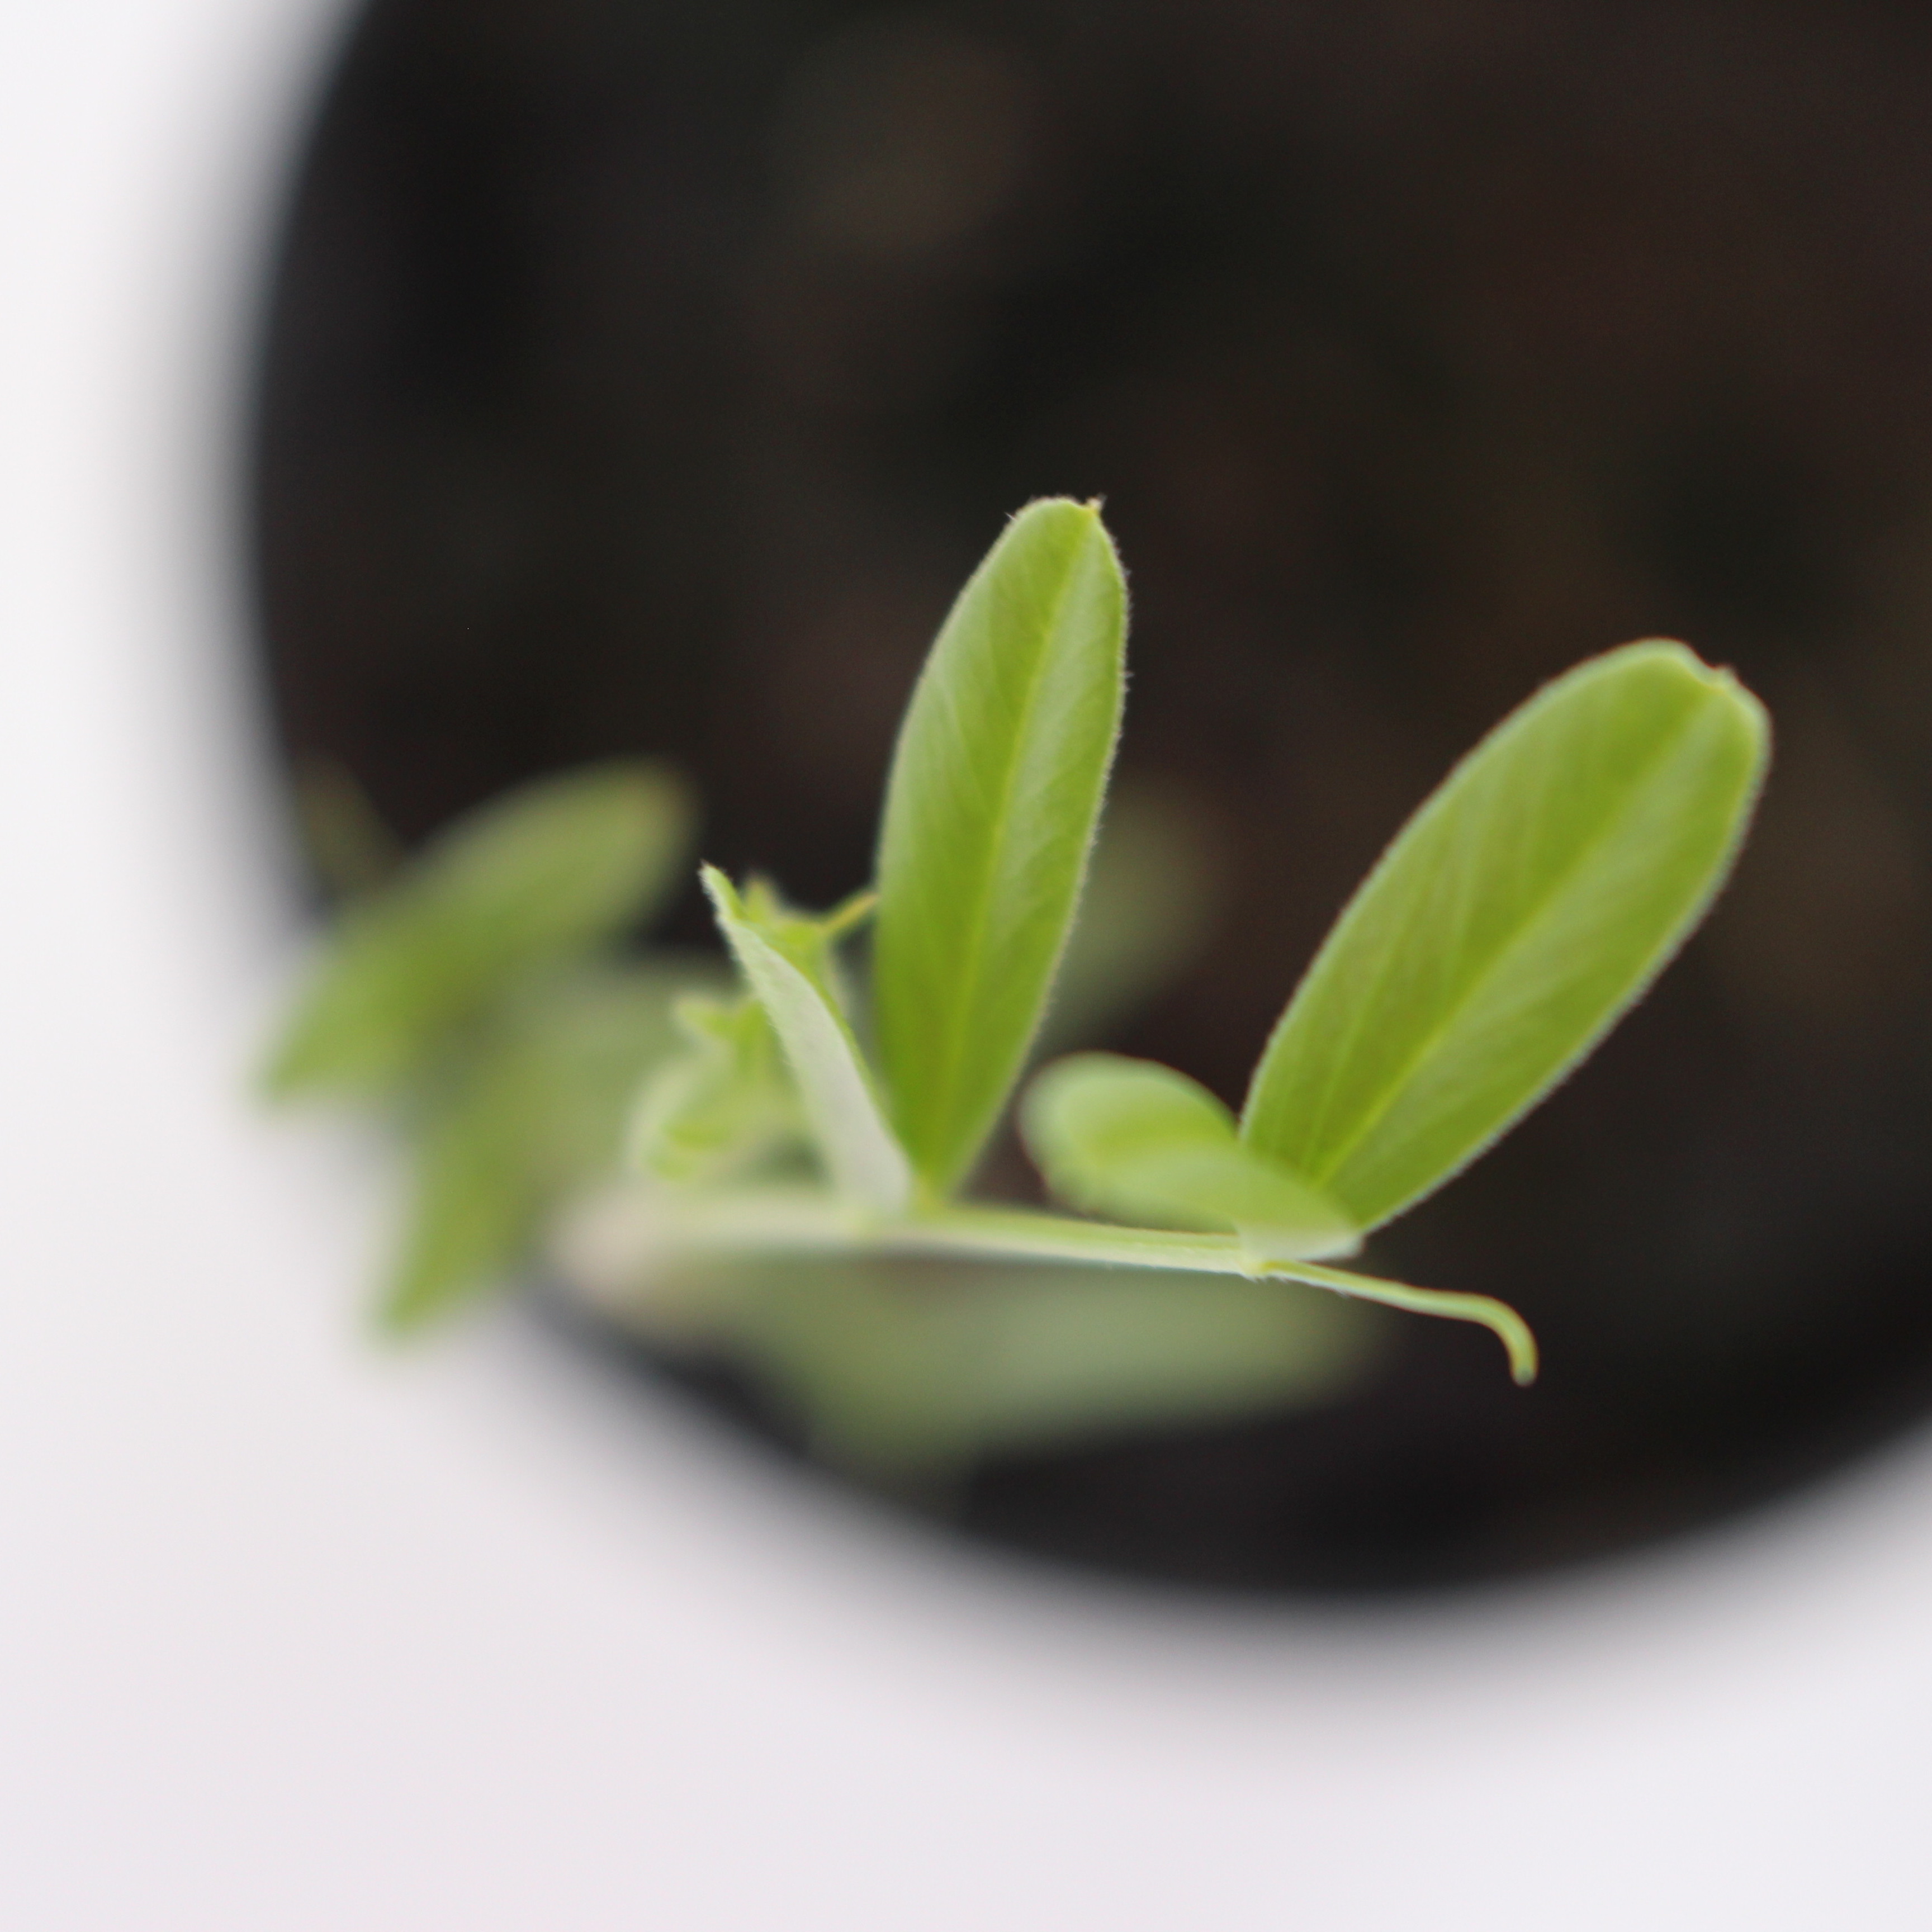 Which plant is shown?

Vicia sativa
